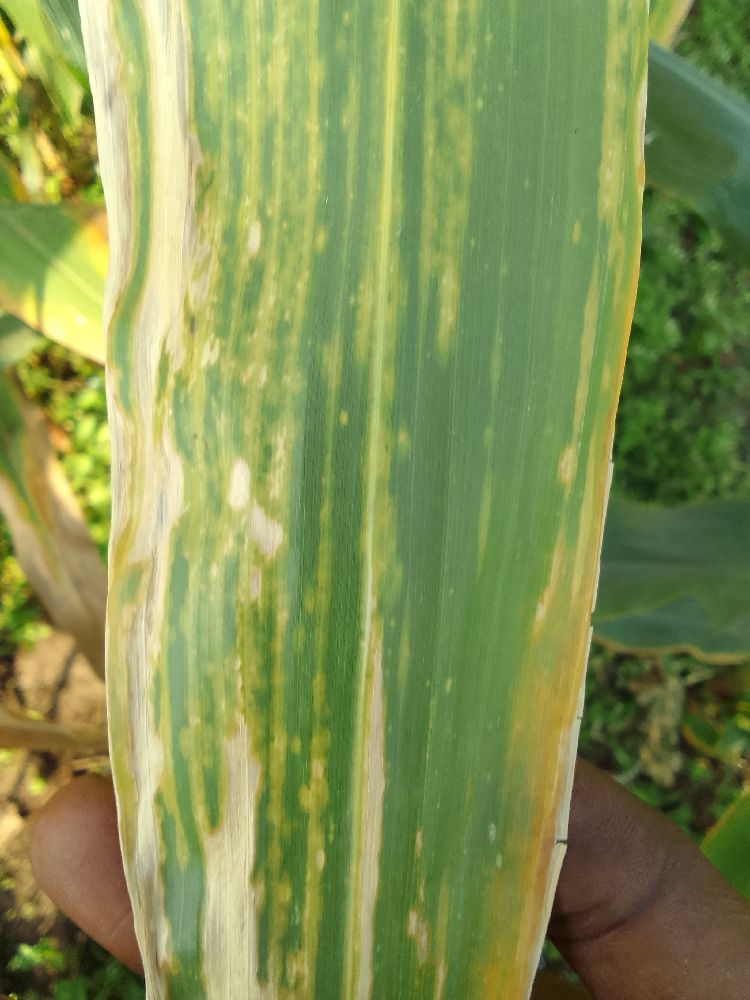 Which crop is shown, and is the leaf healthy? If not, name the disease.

maize, maize lethal necrosis
